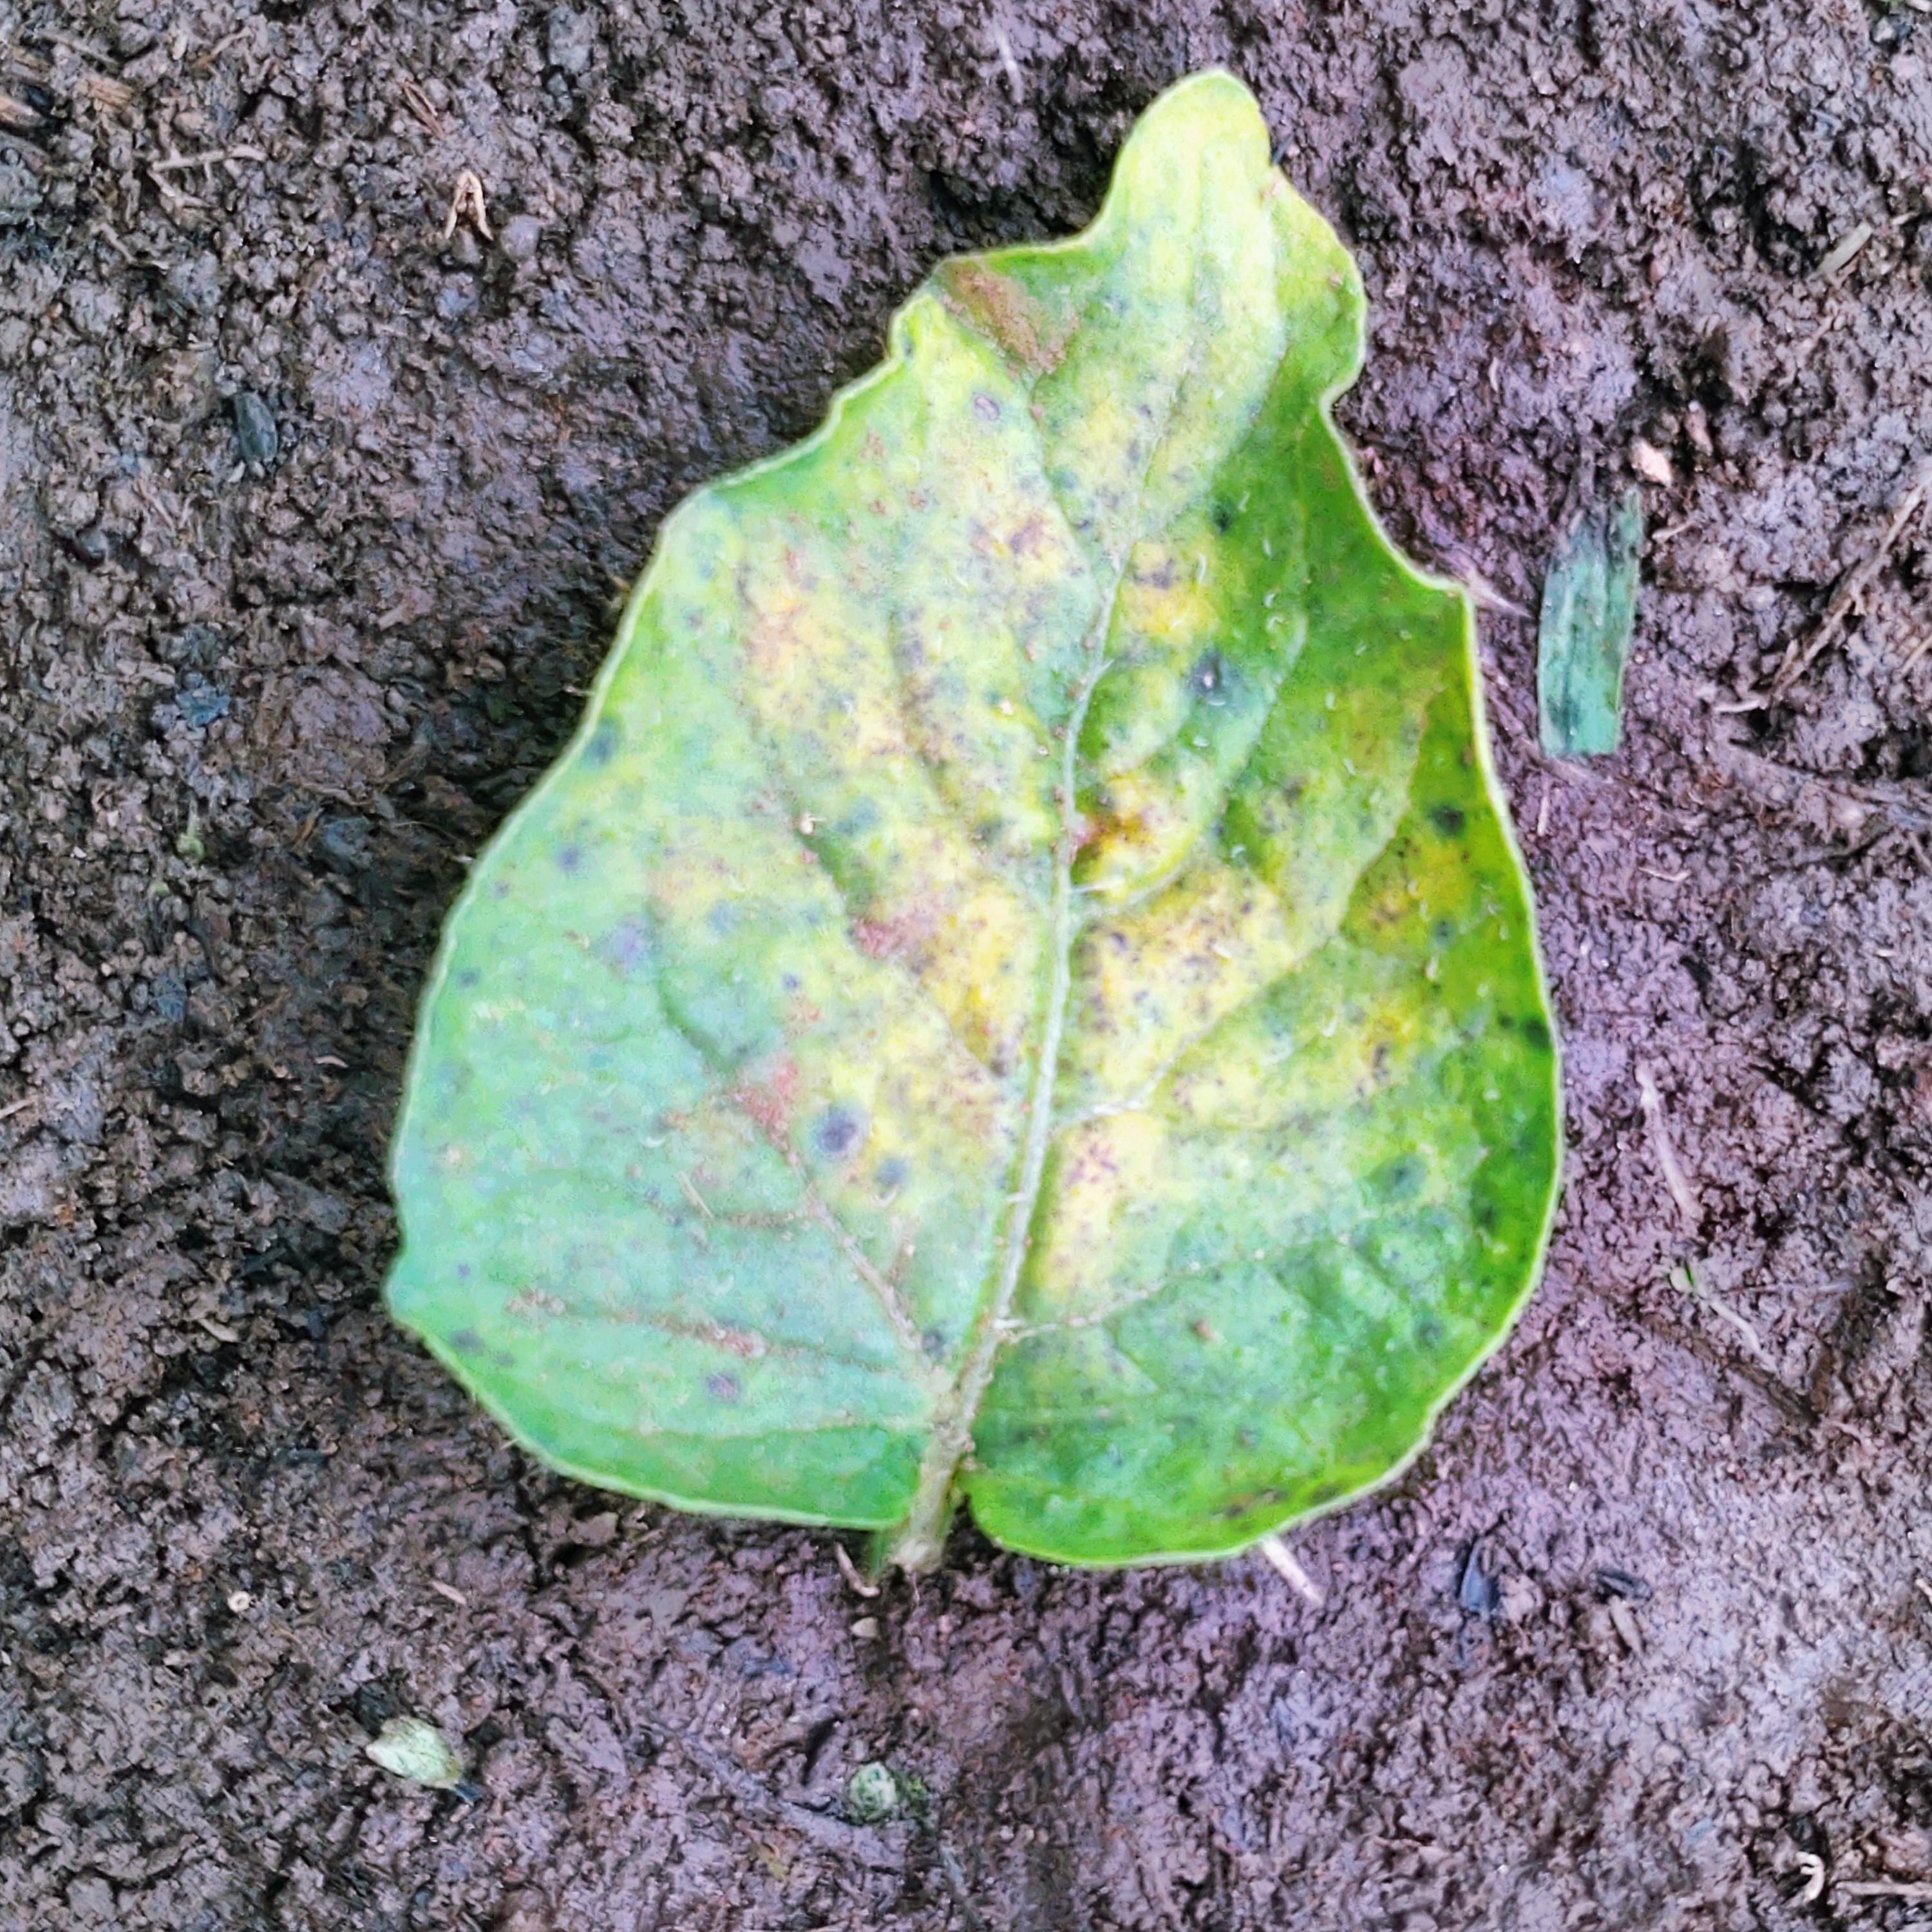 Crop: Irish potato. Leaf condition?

late blight
